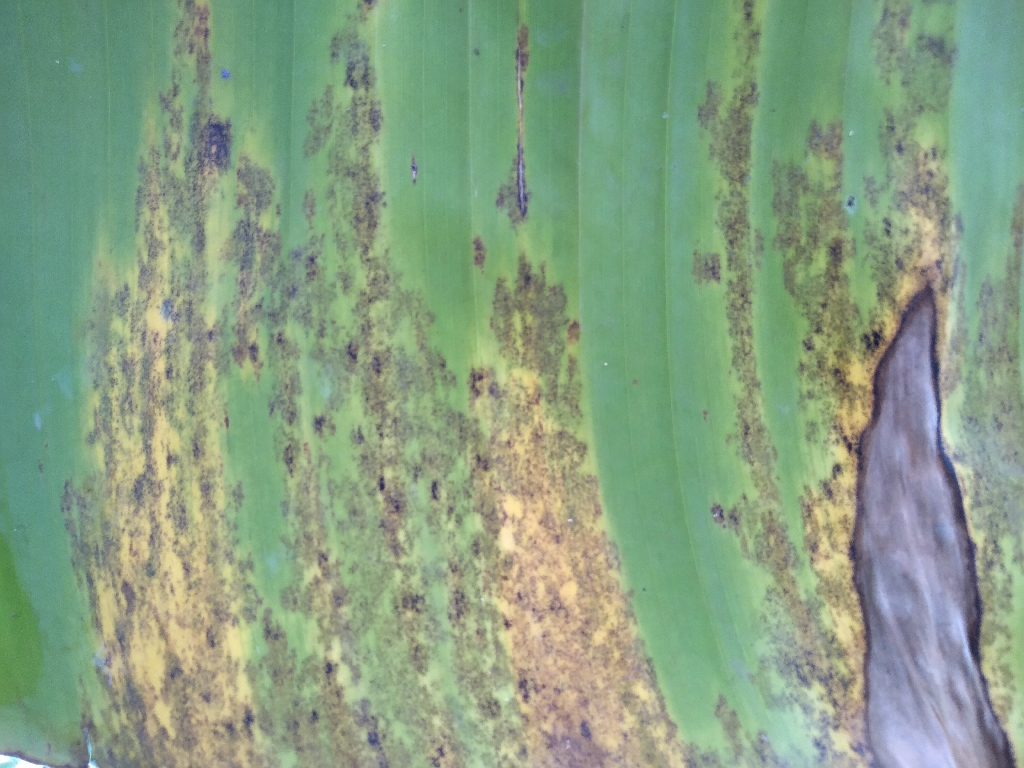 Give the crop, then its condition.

banana, black sigatoka
